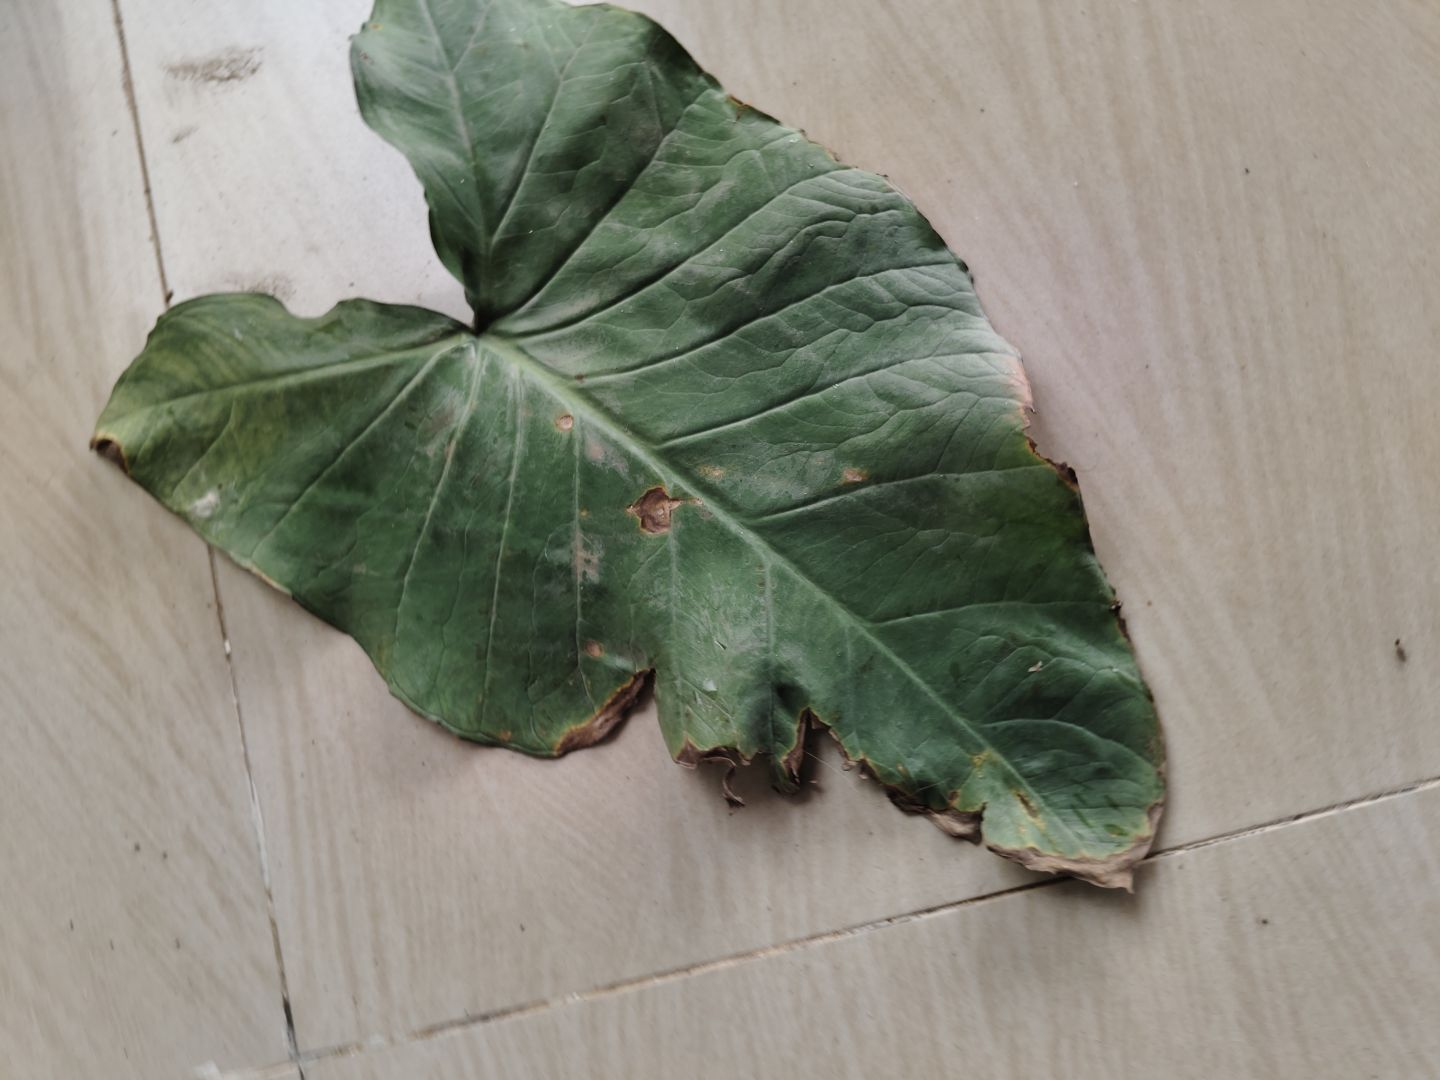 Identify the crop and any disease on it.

taro, leaf blight
